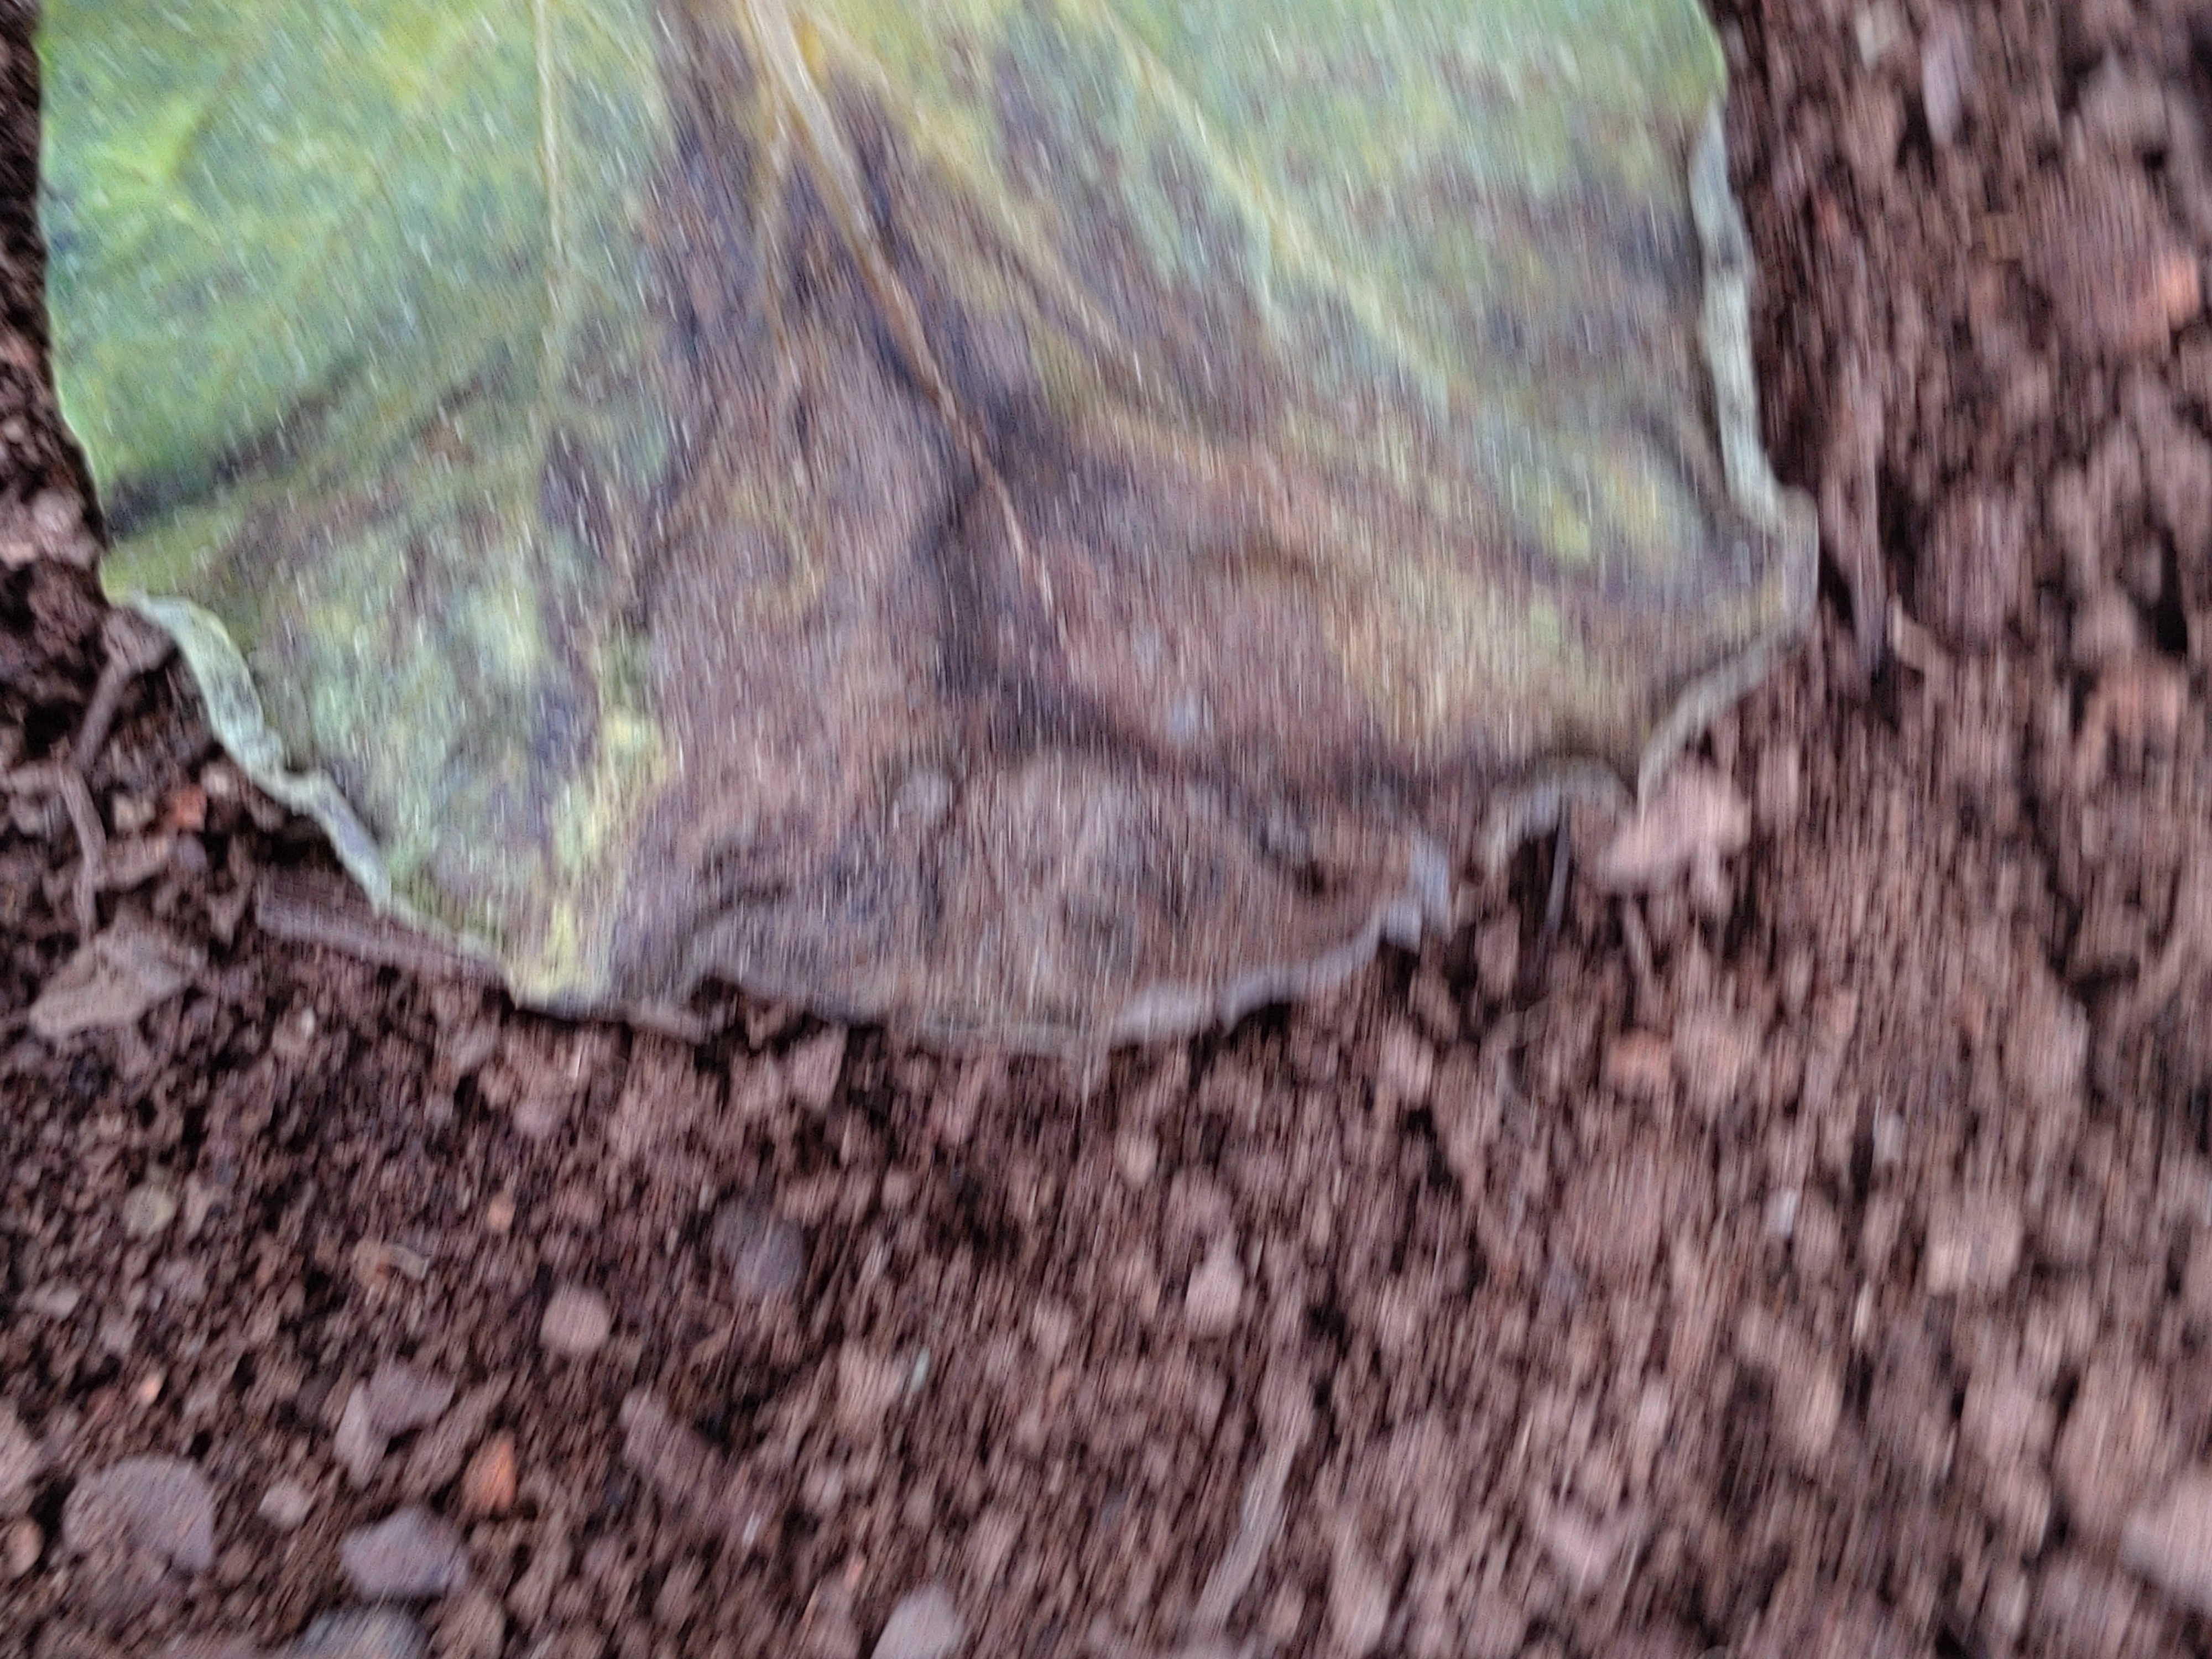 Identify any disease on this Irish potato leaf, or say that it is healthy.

late blight
